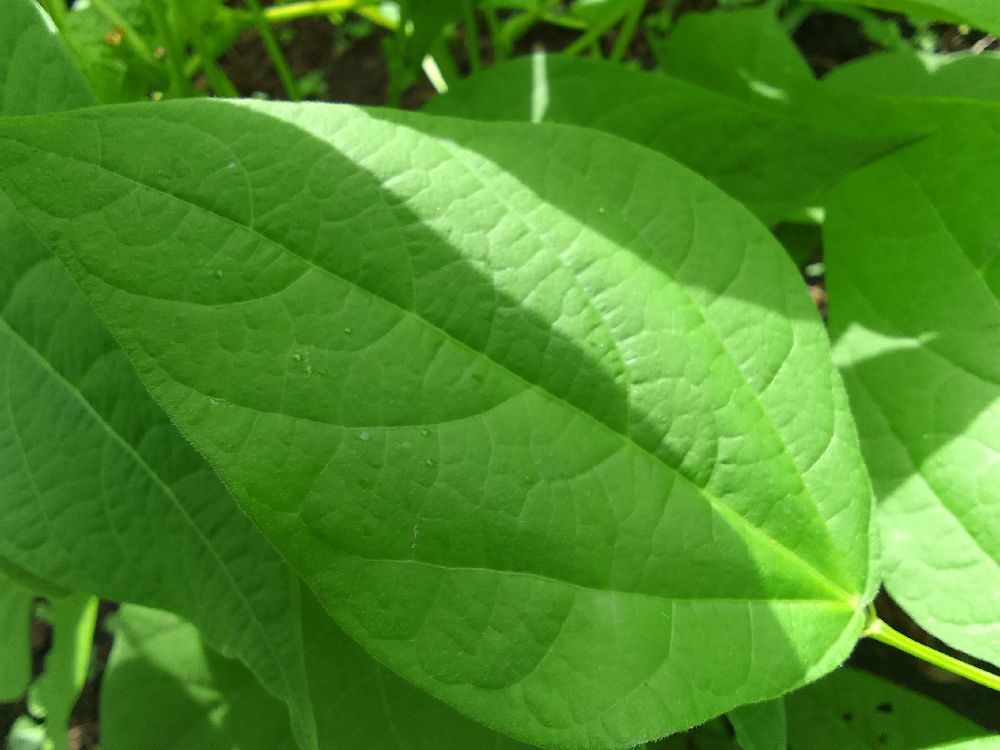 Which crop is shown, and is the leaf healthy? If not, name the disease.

common bean, healthy
